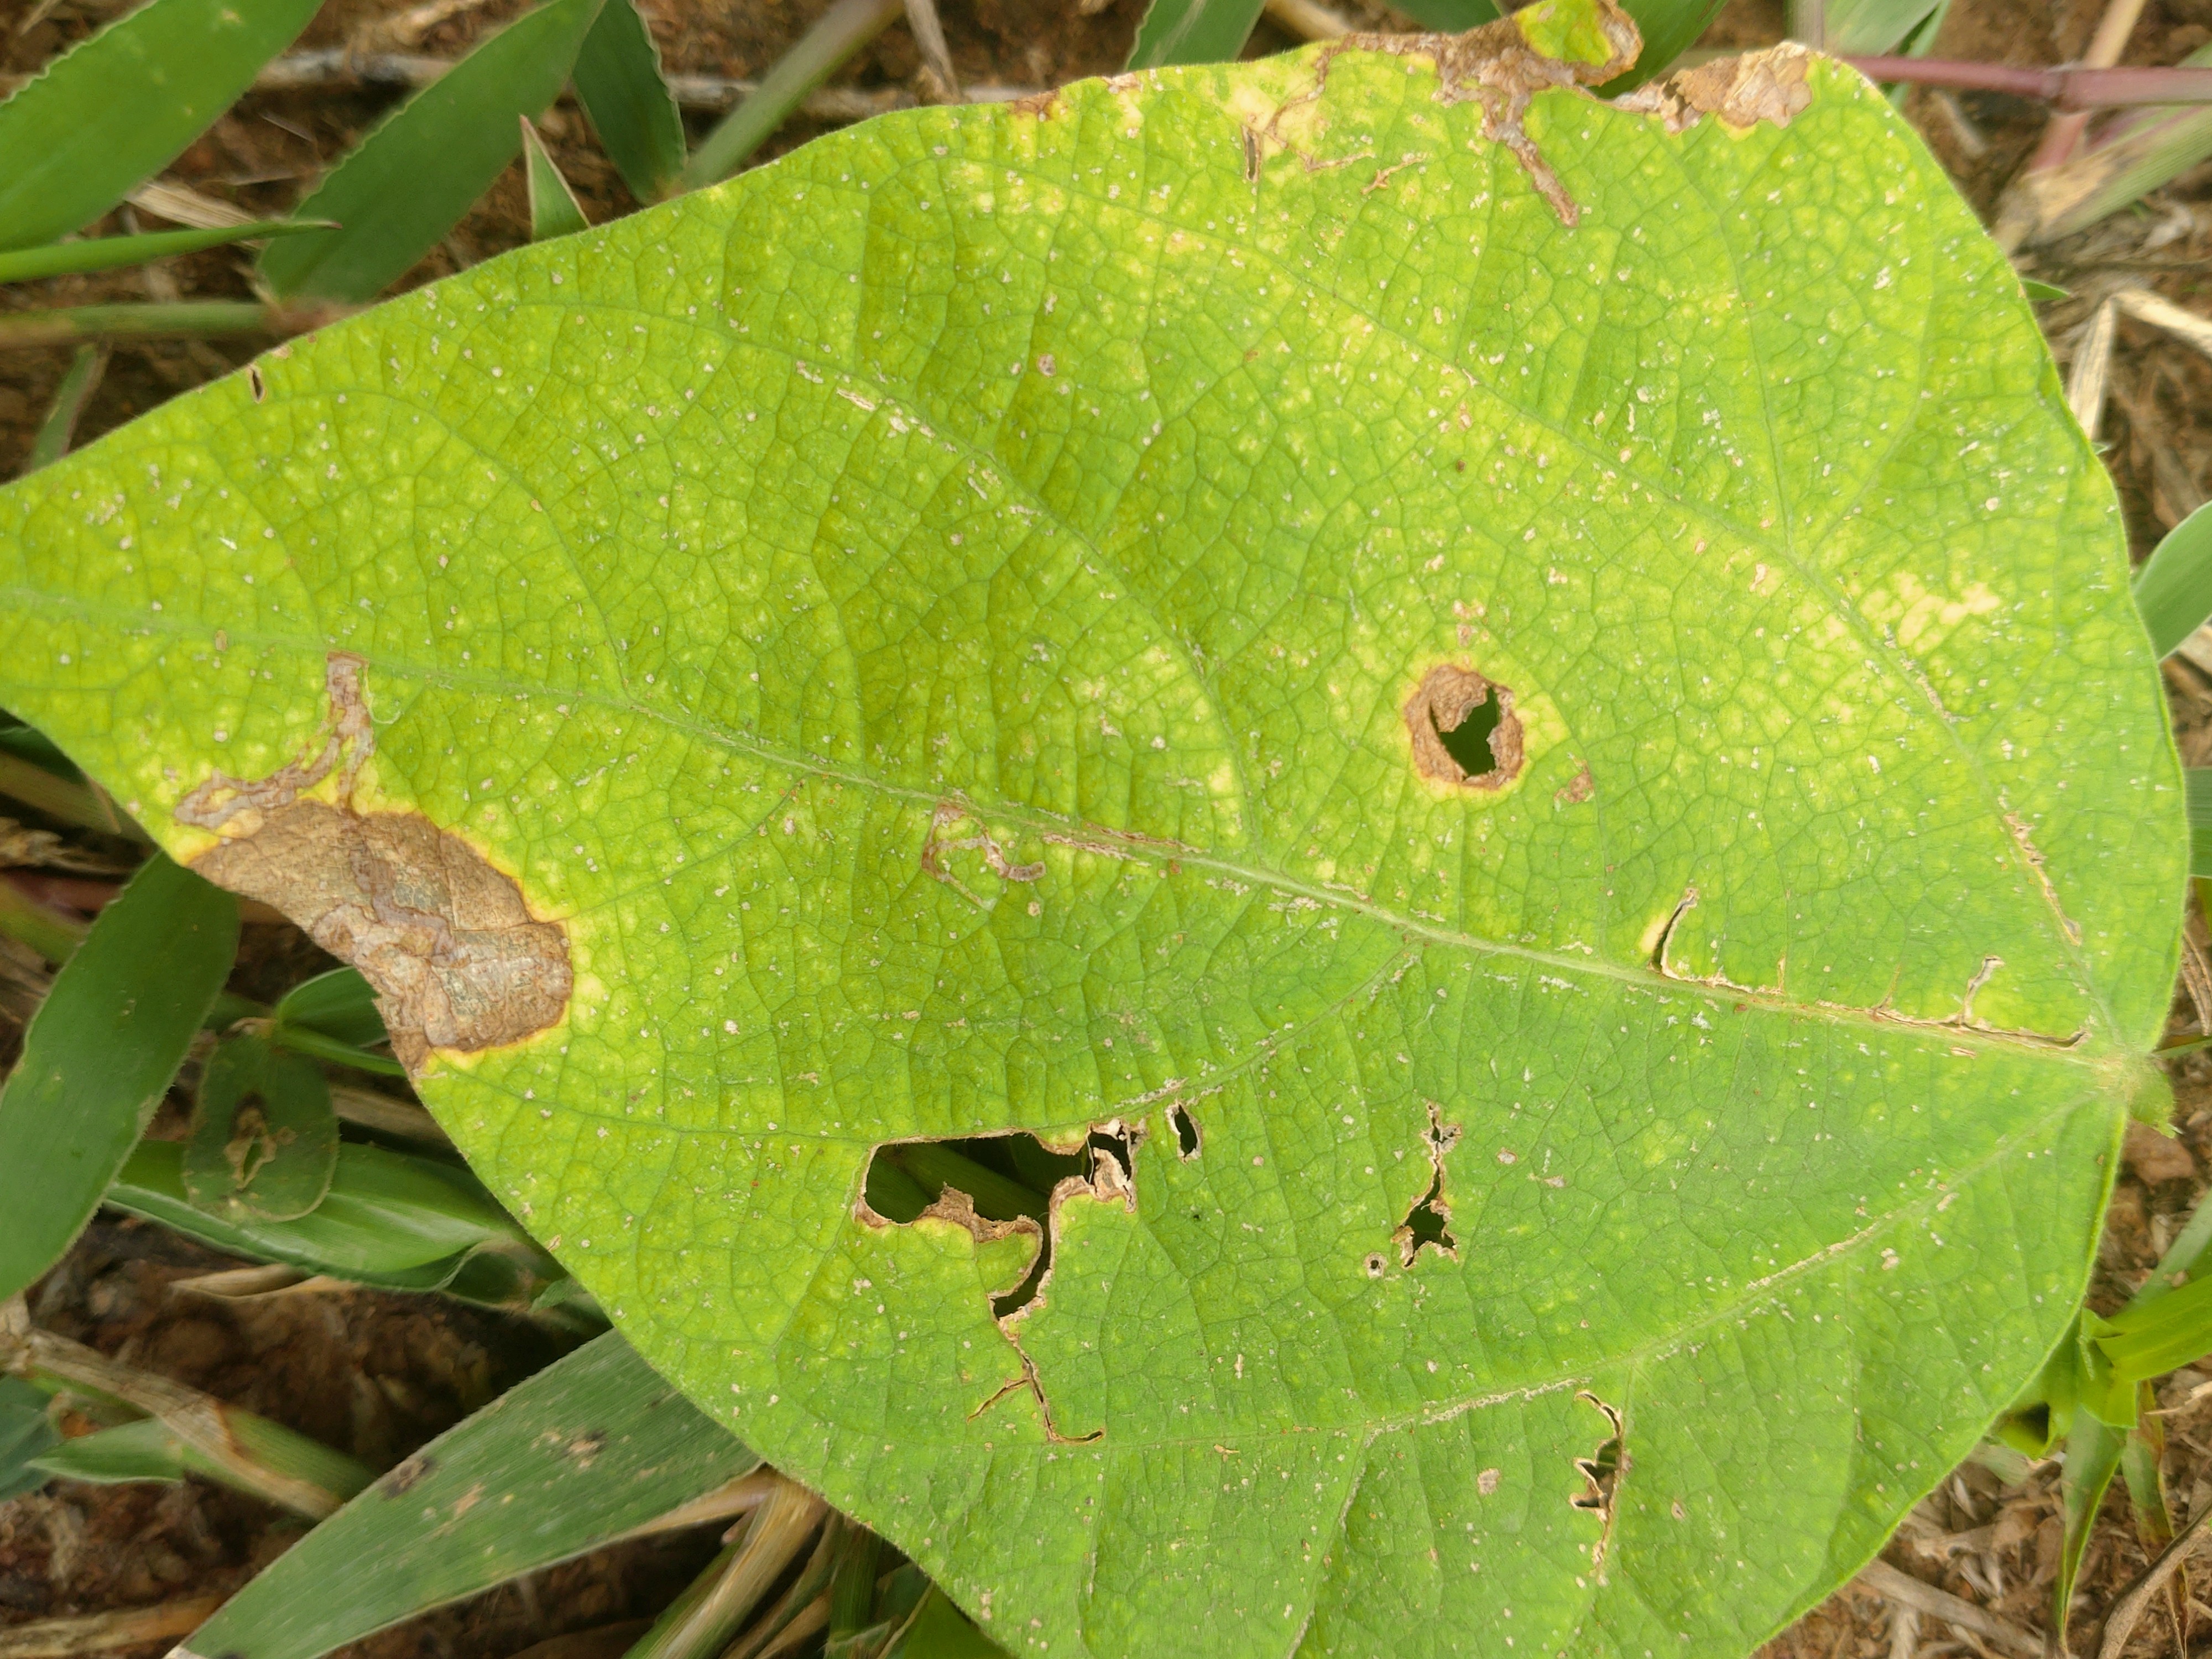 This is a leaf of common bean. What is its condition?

rust
